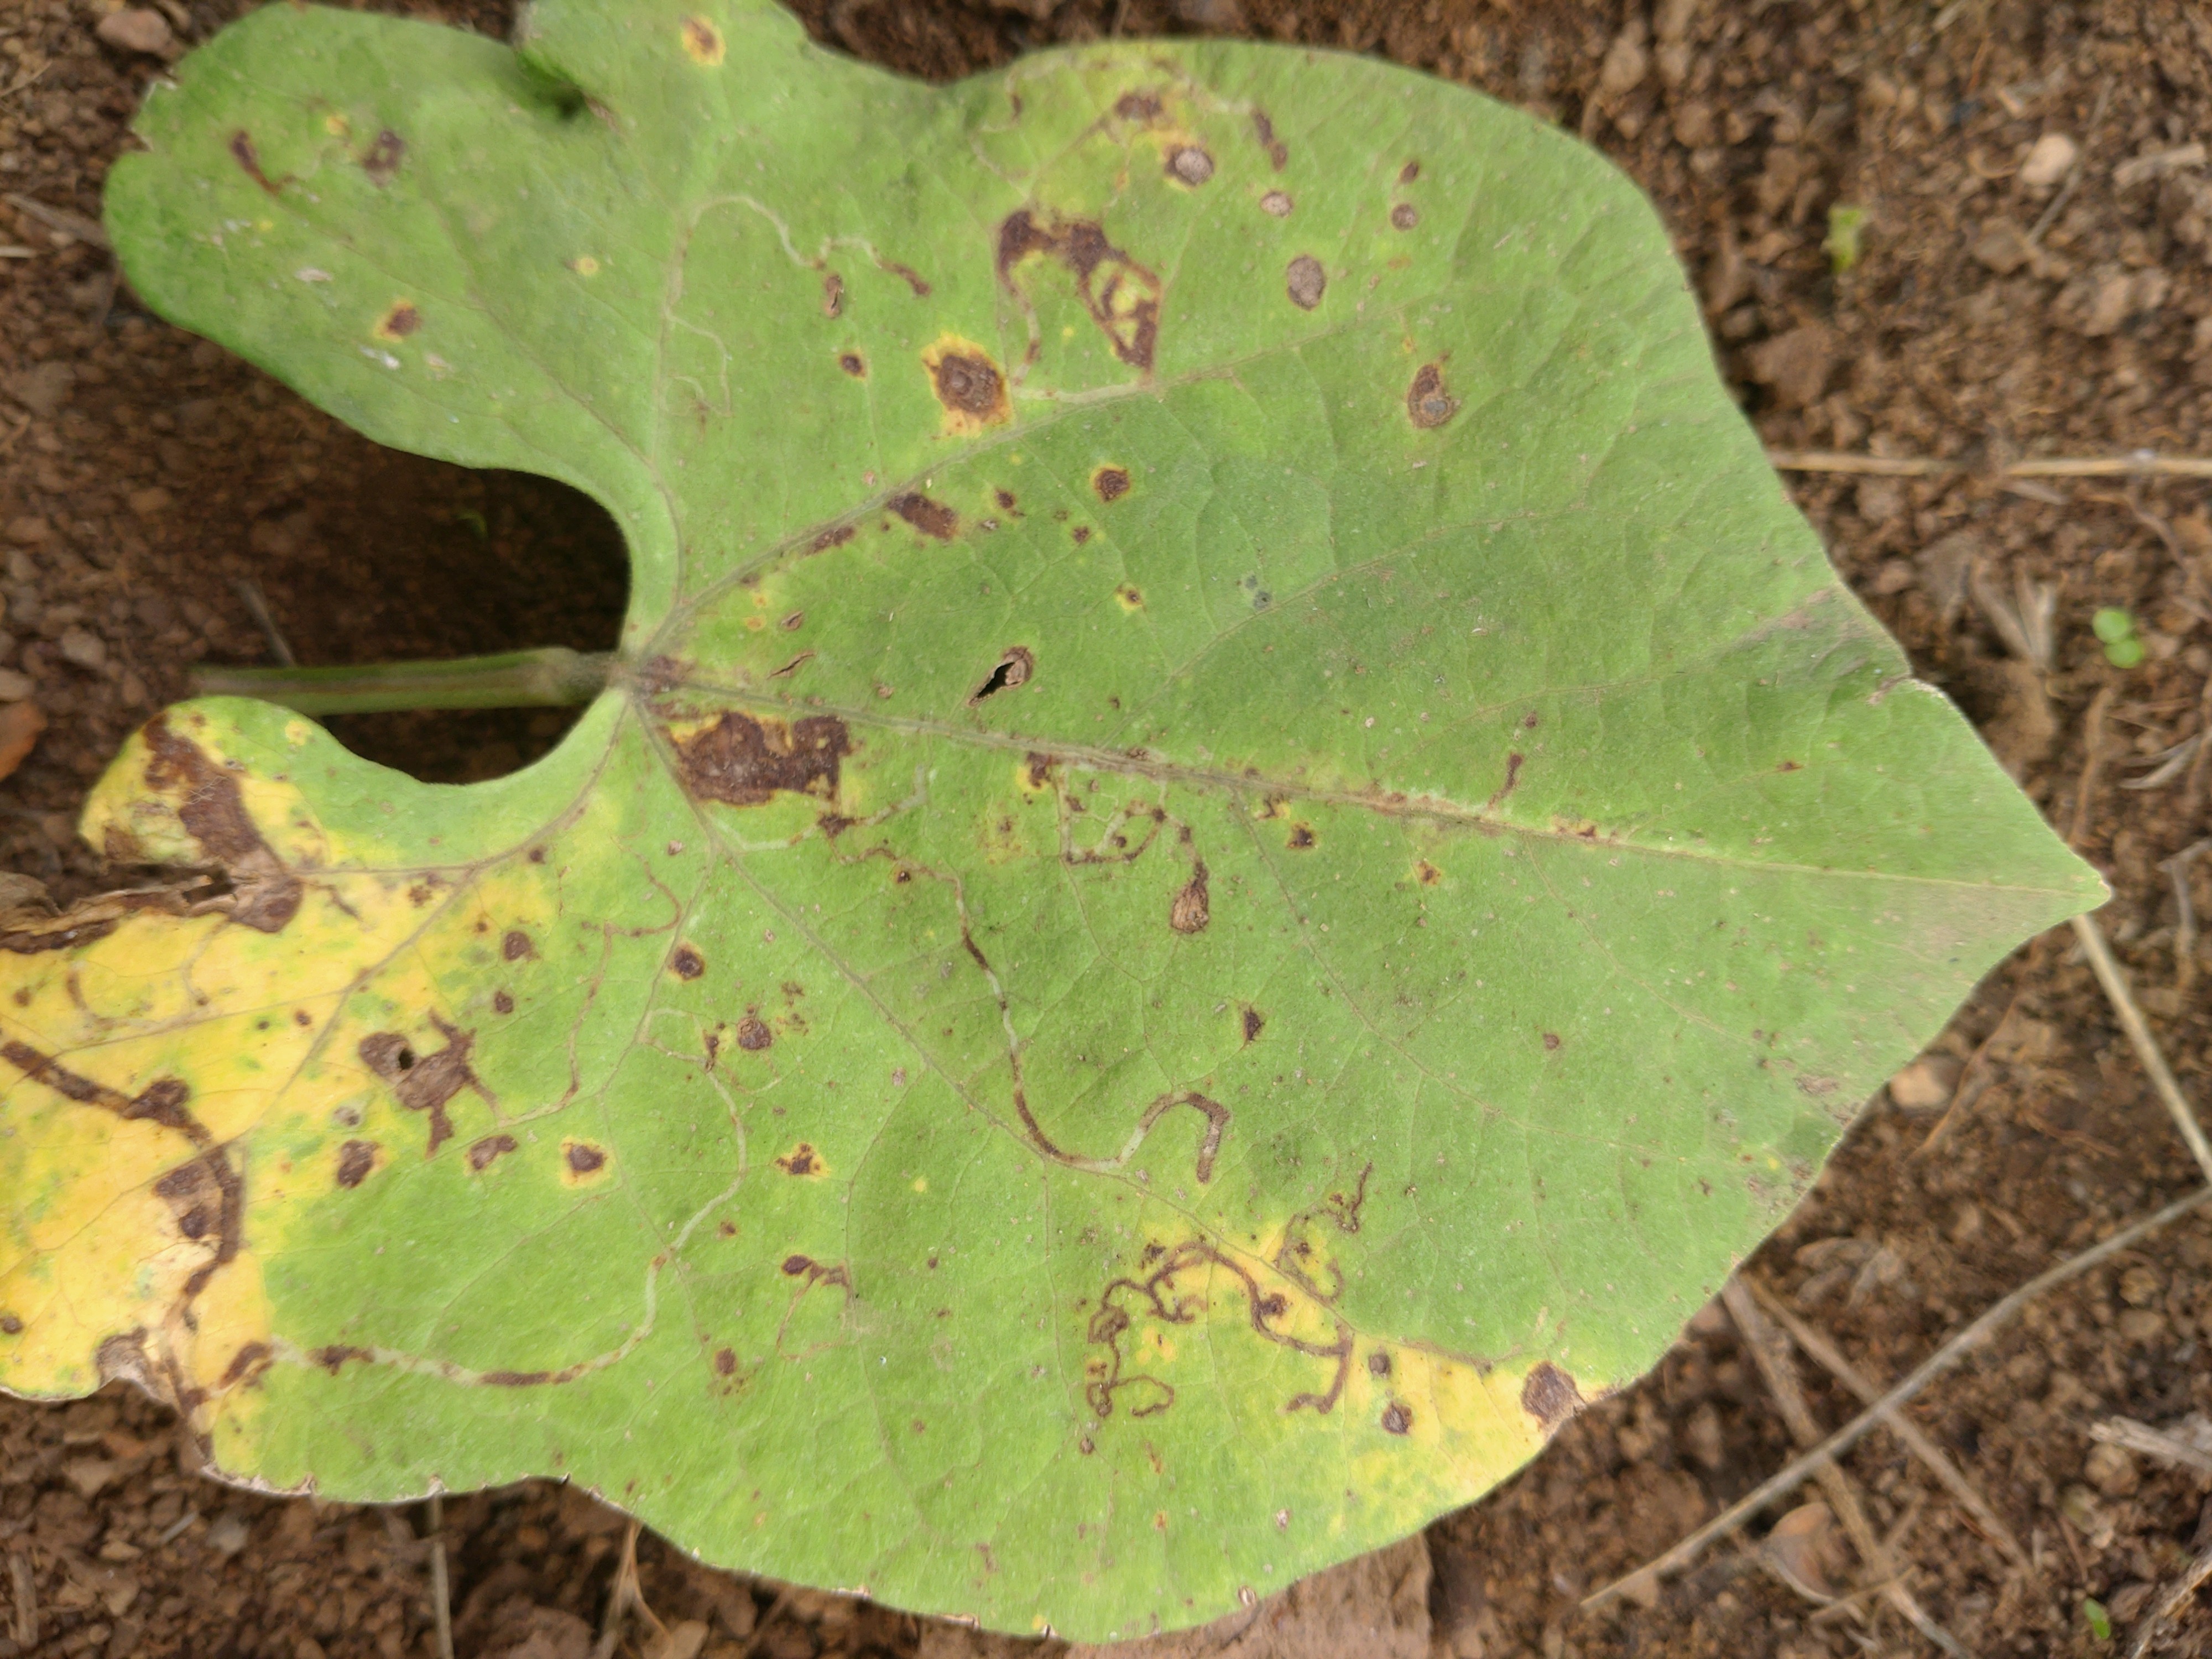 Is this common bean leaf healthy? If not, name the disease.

rust
